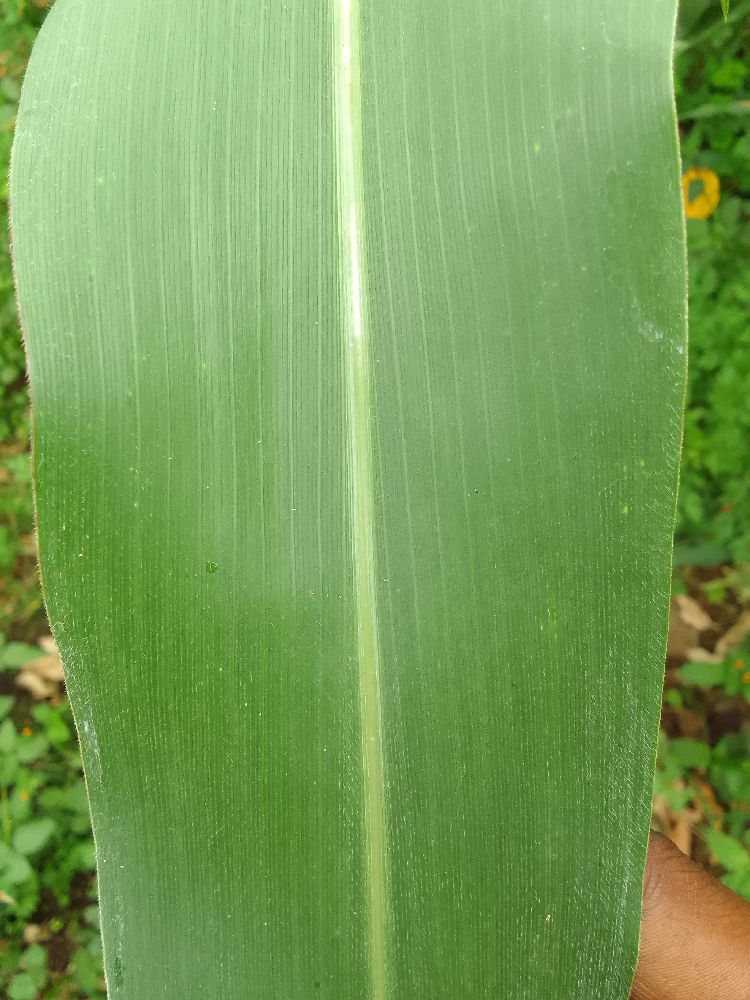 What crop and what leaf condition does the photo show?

maize, healthy
